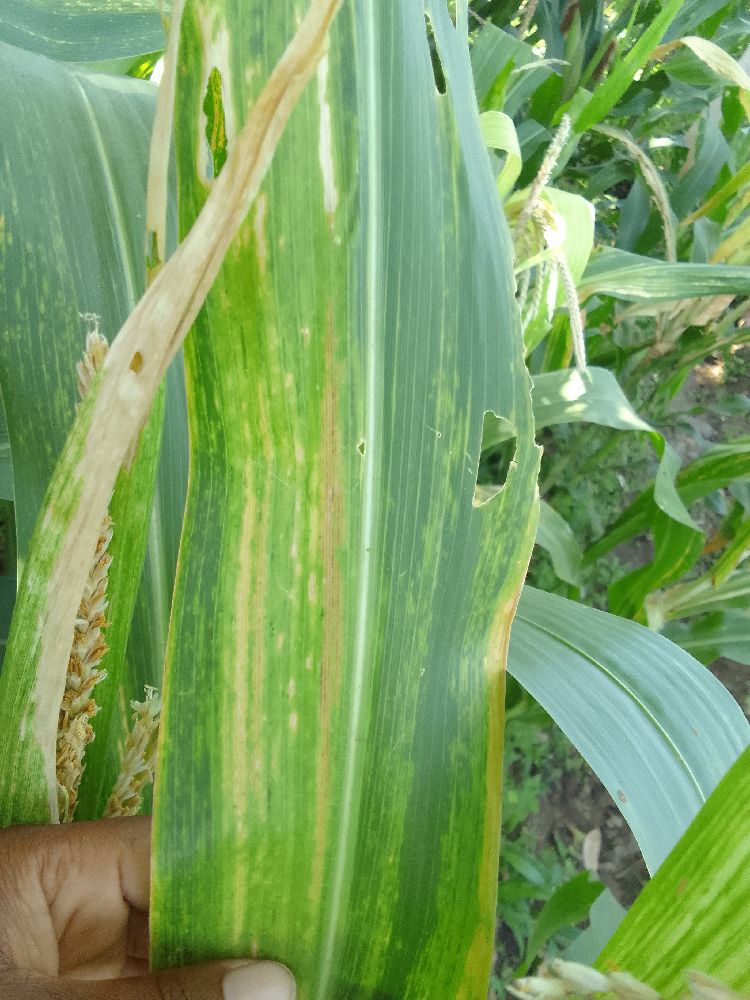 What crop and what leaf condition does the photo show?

maize, maize lethal necrosis
